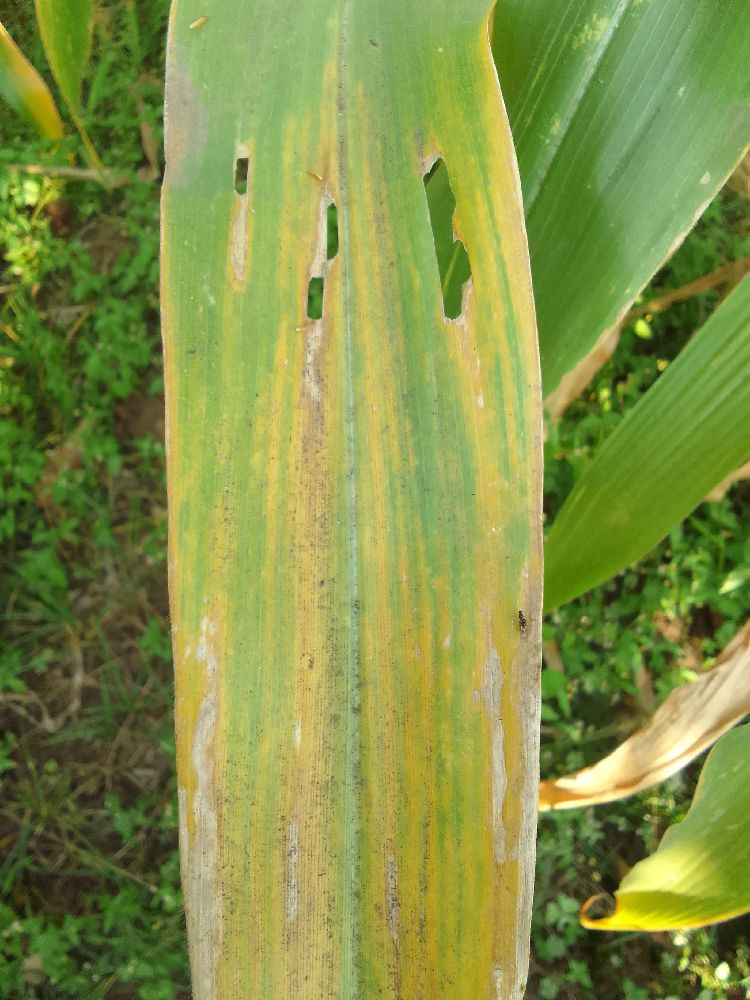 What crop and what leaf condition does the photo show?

maize, maize lethal necrosis
